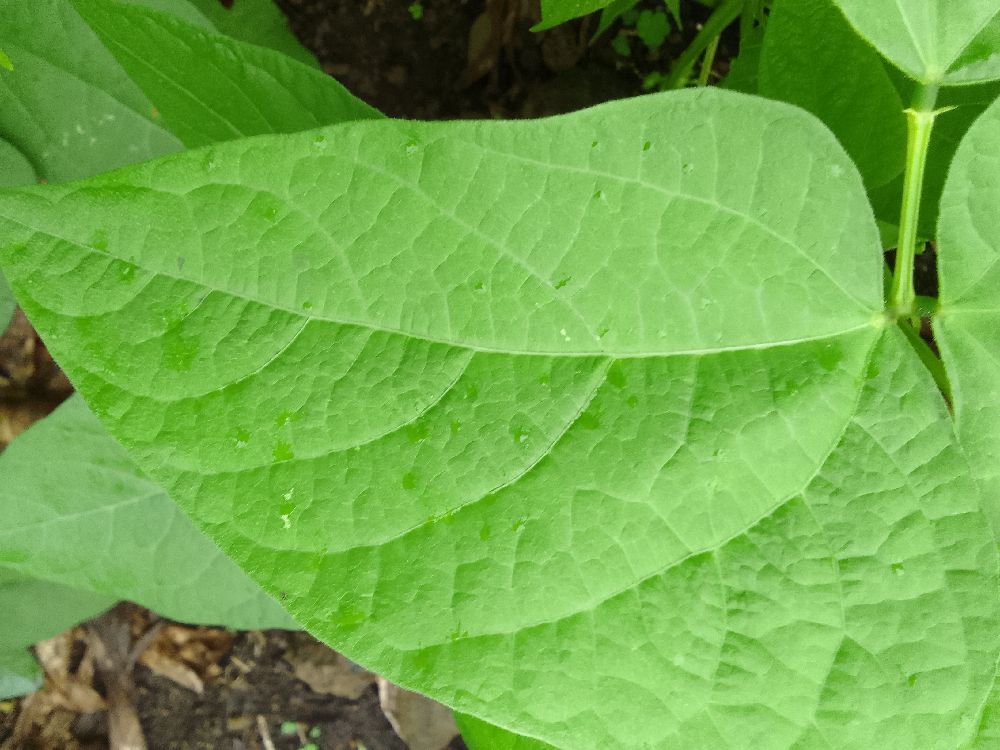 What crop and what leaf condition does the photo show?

common bean, healthy
